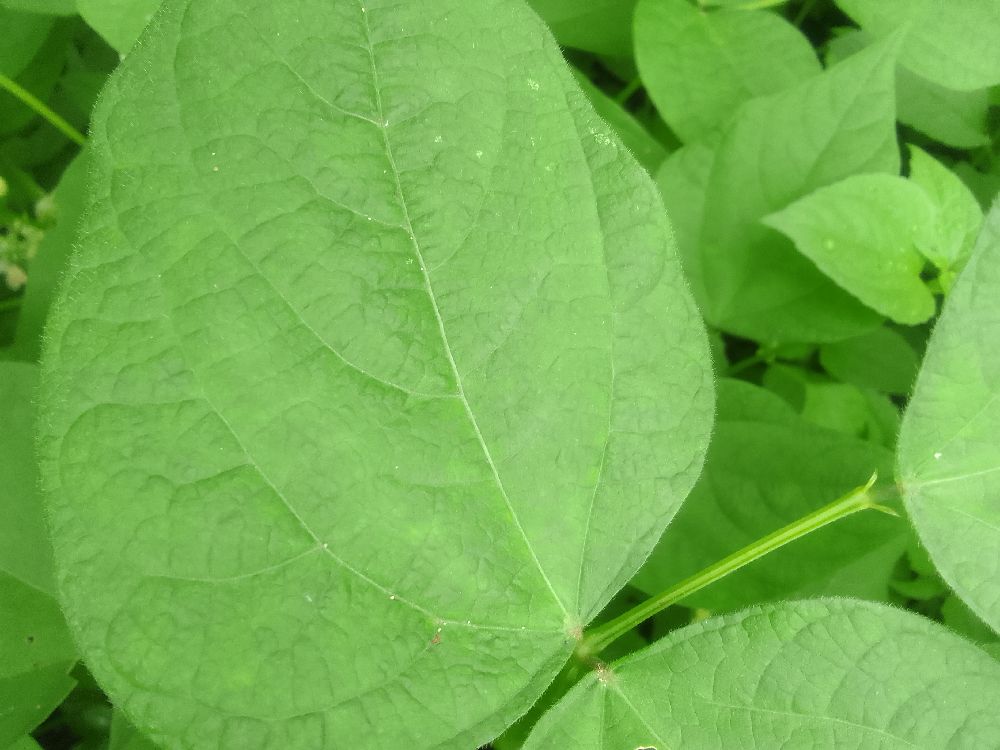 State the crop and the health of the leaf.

common bean, healthy
